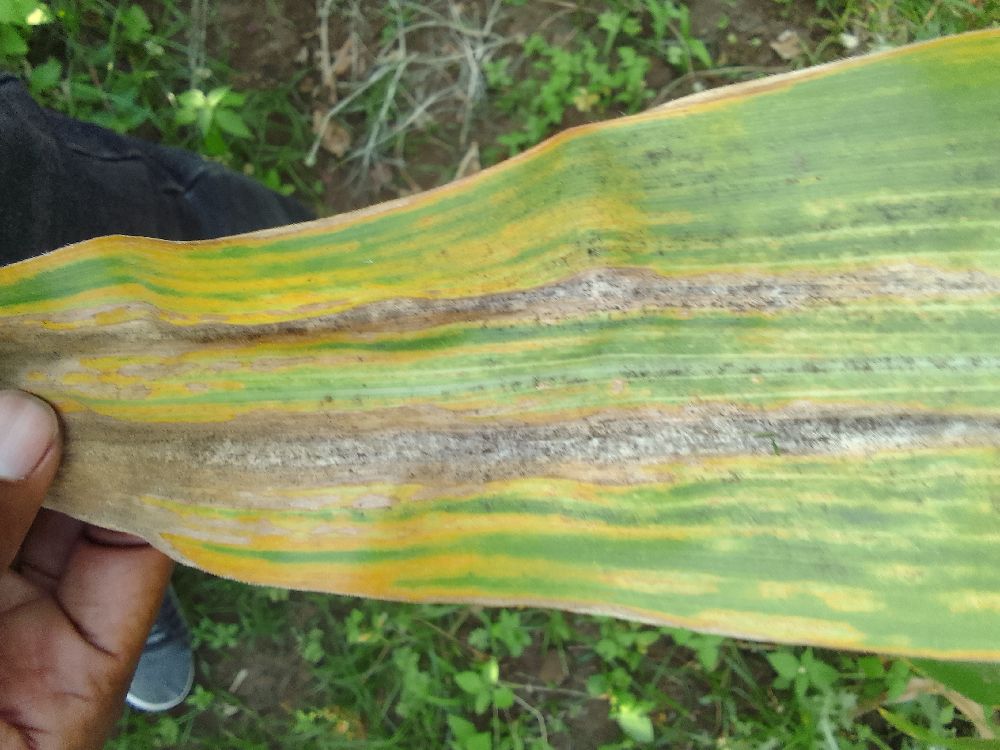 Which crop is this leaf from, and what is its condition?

maize, maize lethal necrosis
